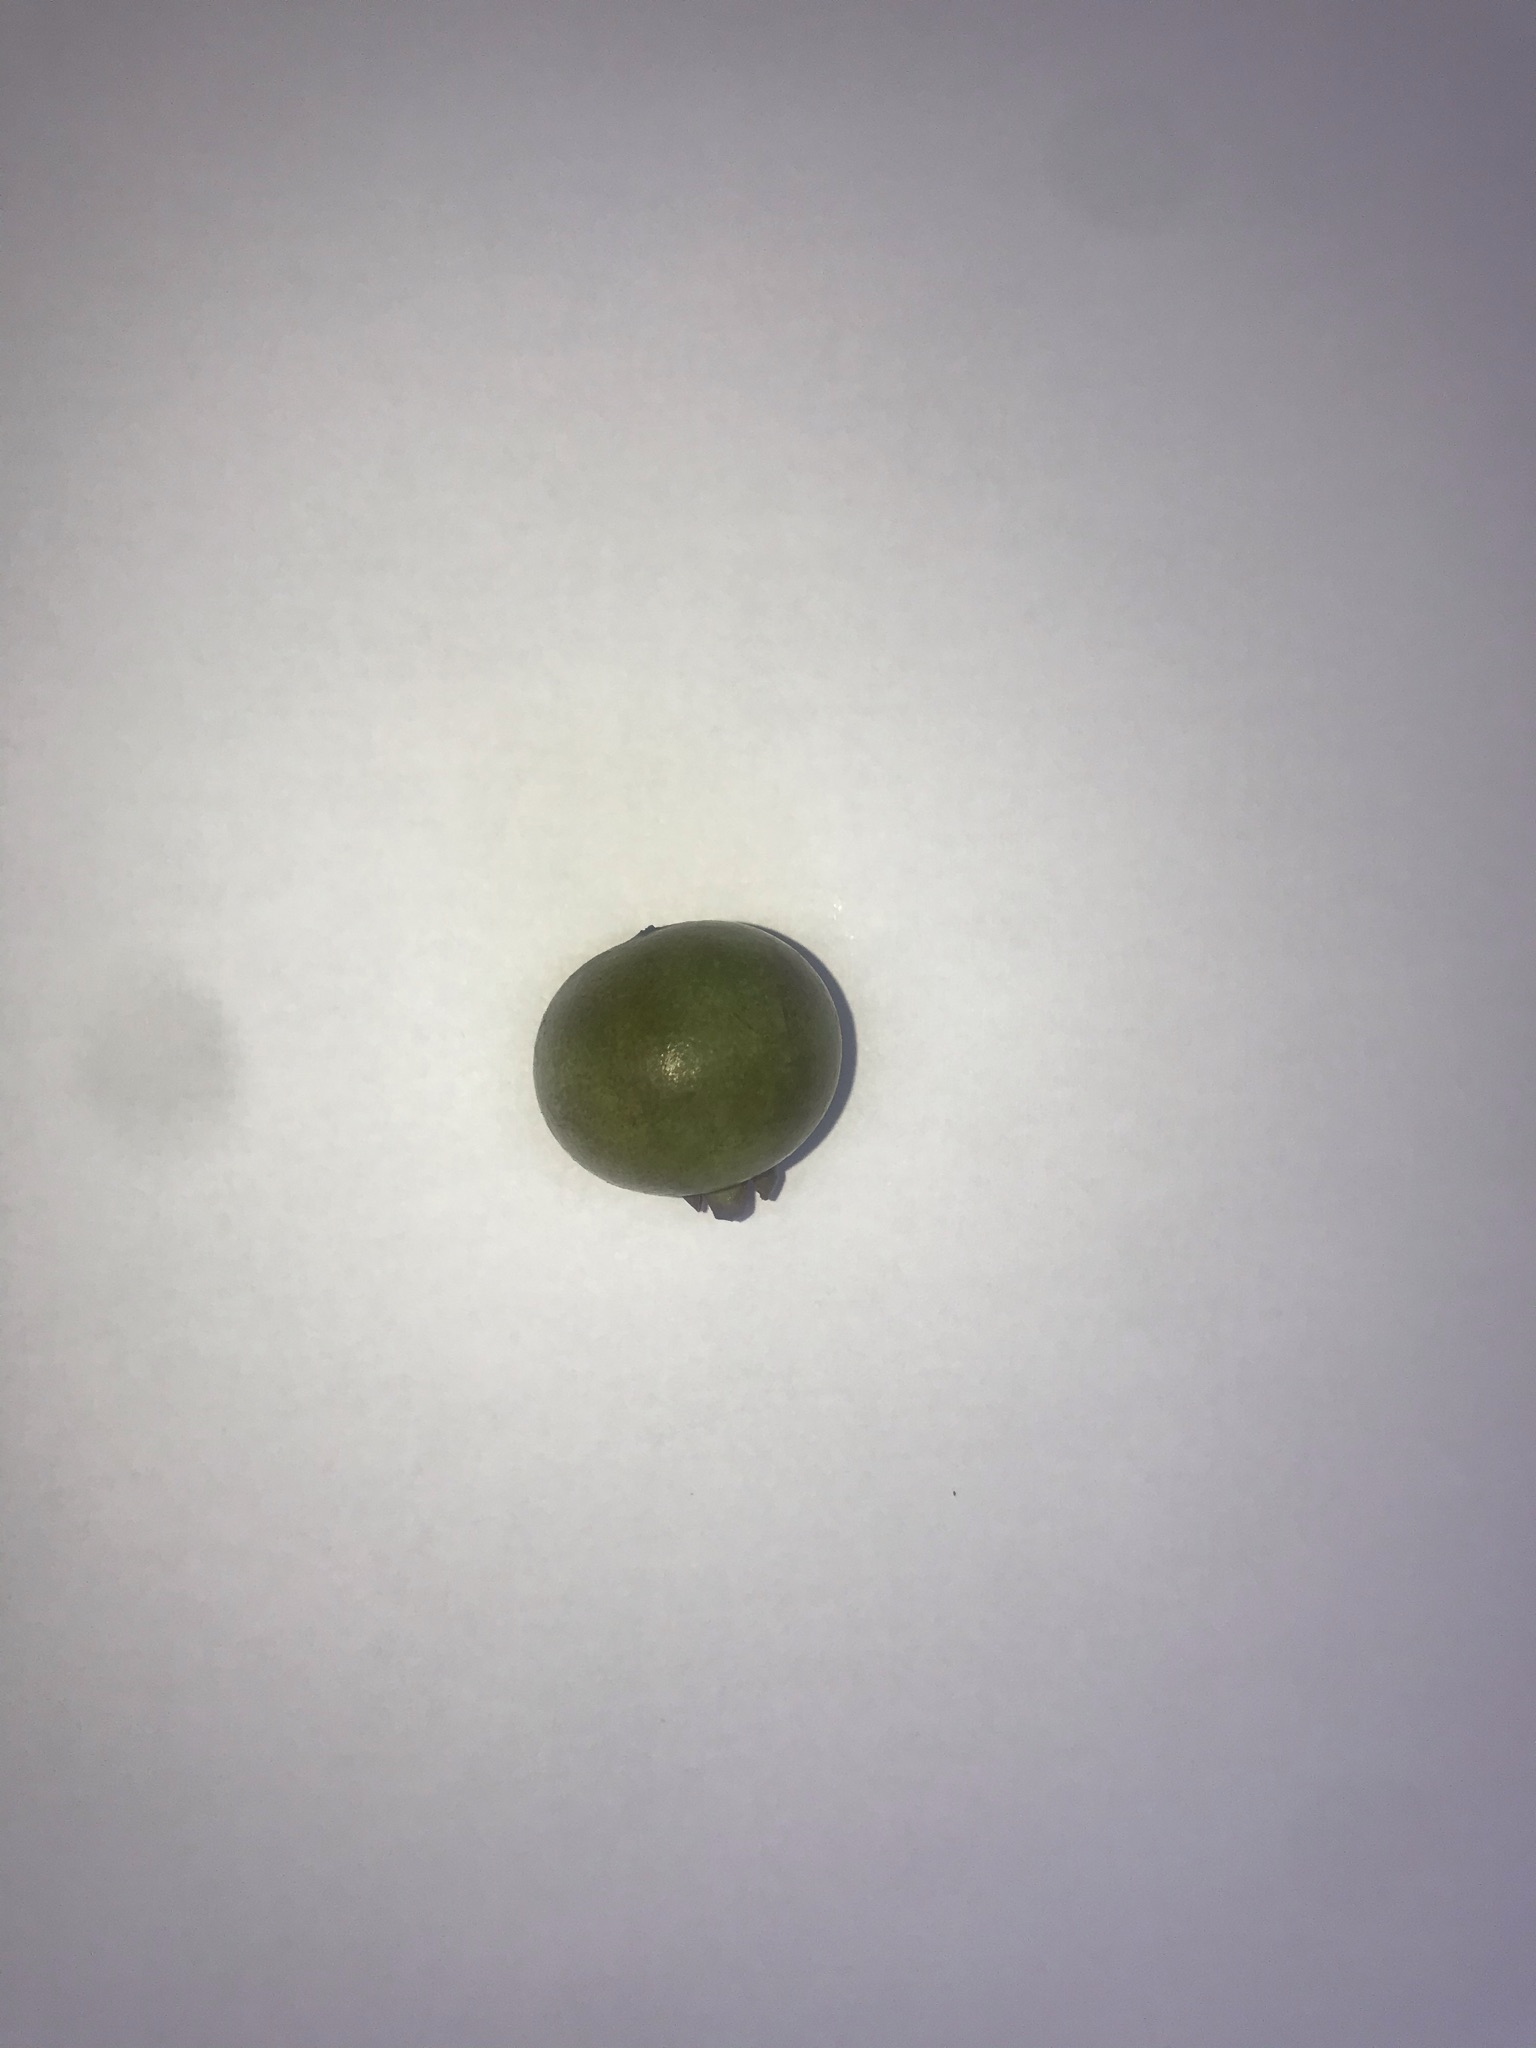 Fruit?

gabiroba
